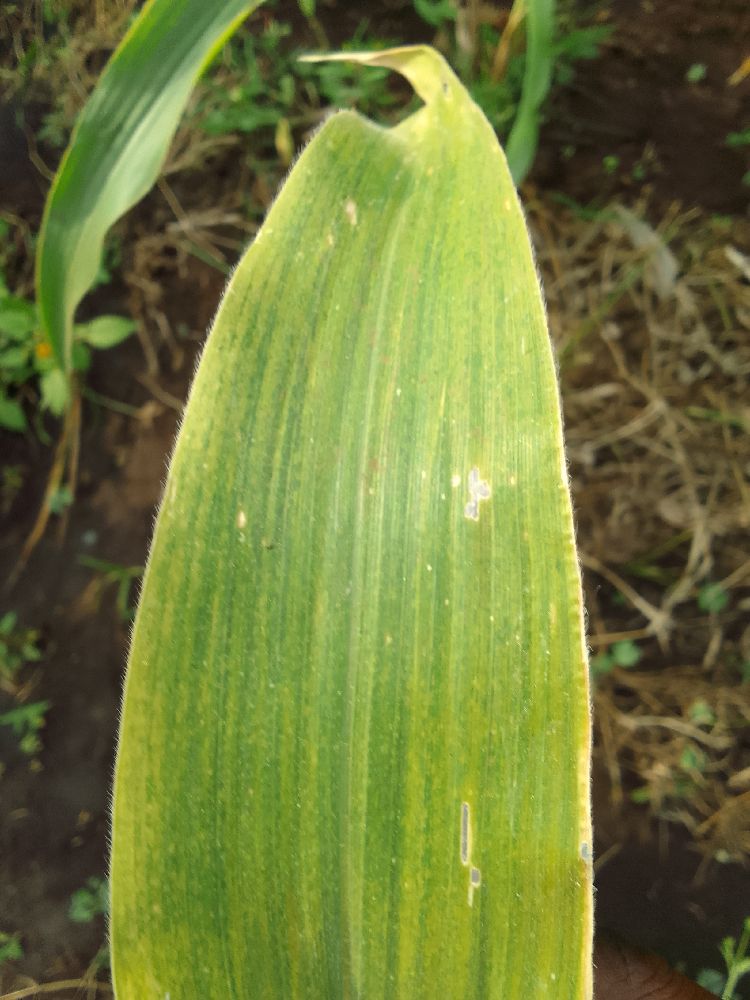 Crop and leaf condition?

maize, maize lethal necrosis
